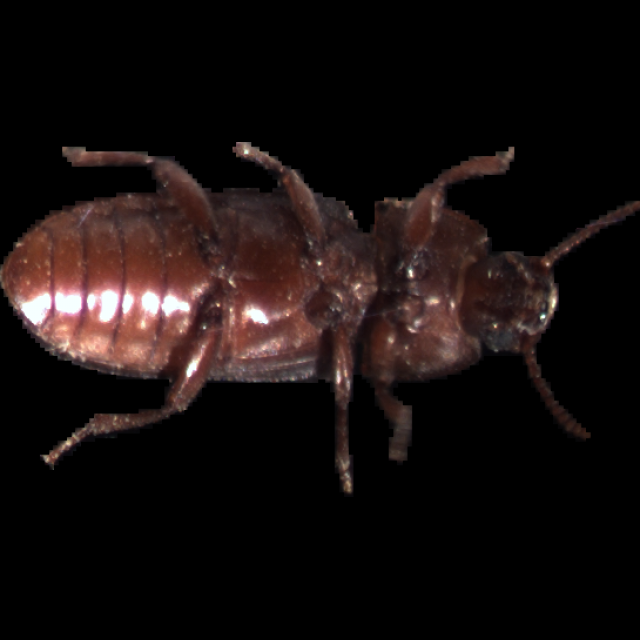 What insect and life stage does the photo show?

mealworm beetle
